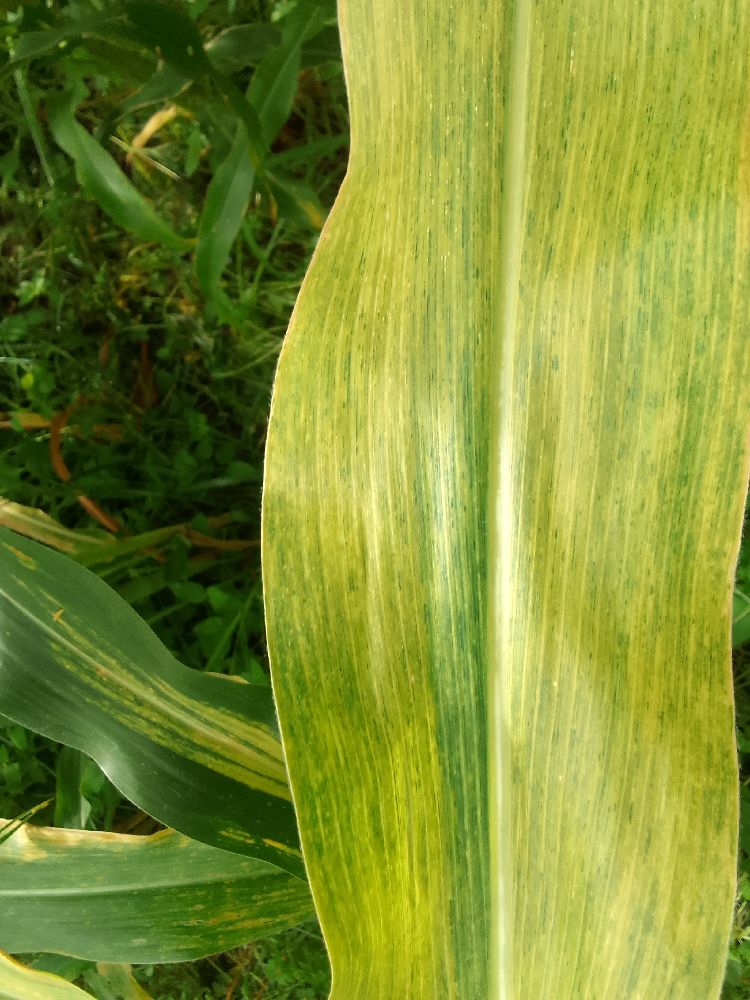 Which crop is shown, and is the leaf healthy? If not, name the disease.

maize, maize lethal necrosis
